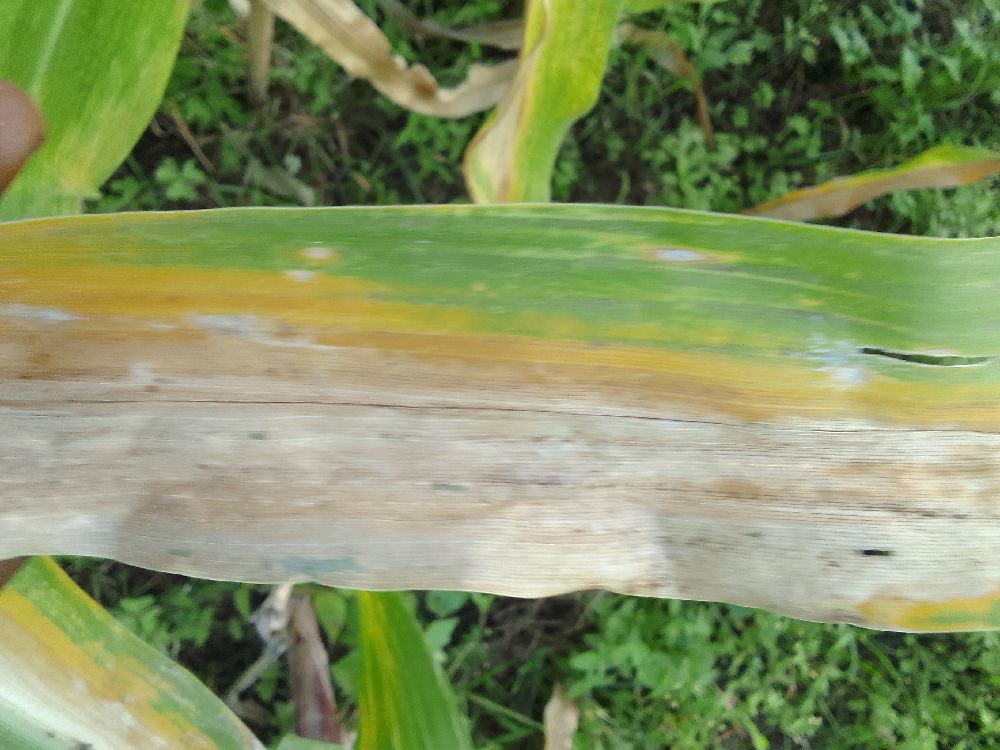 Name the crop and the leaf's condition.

maize, maize lethal necrosis
